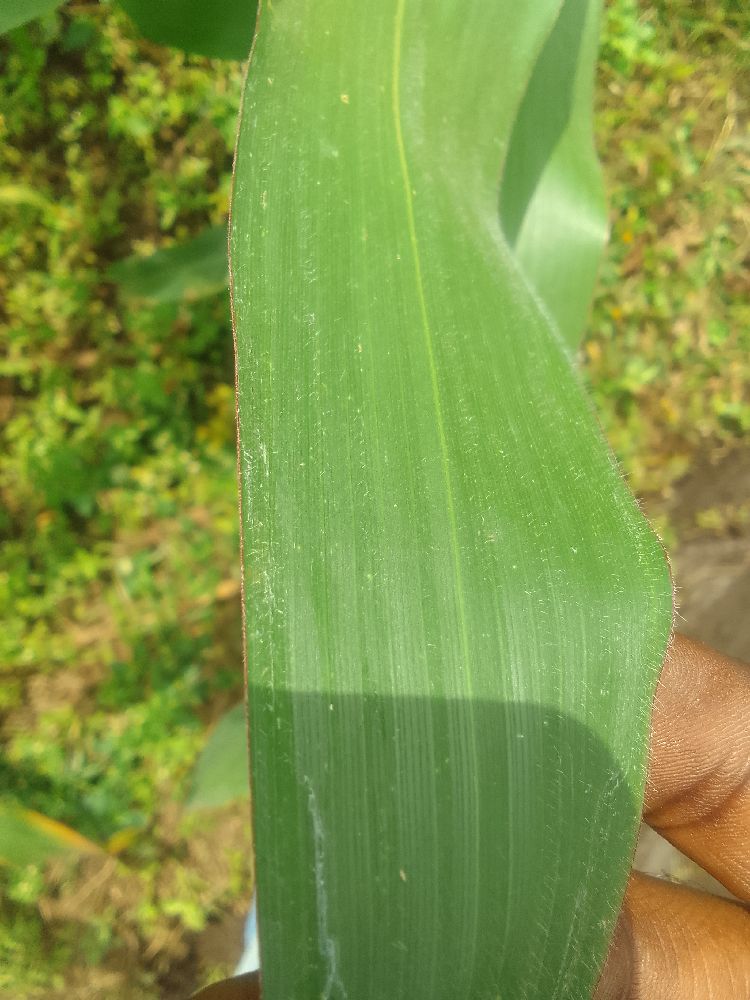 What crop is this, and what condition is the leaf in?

maize, healthy
